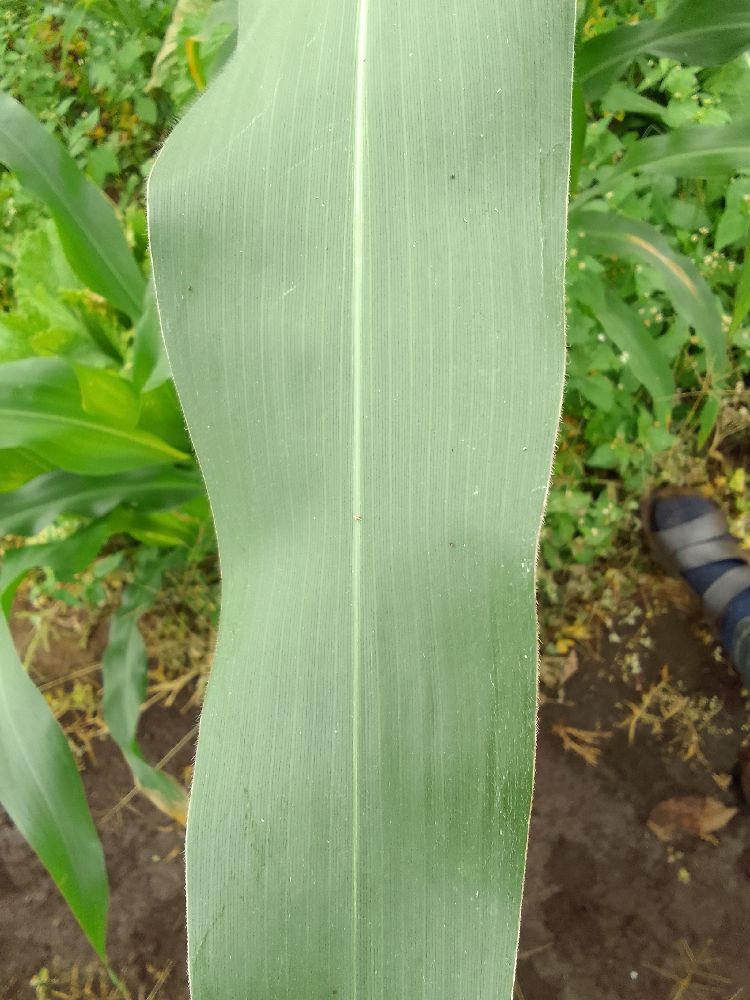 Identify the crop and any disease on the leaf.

maize, healthy
